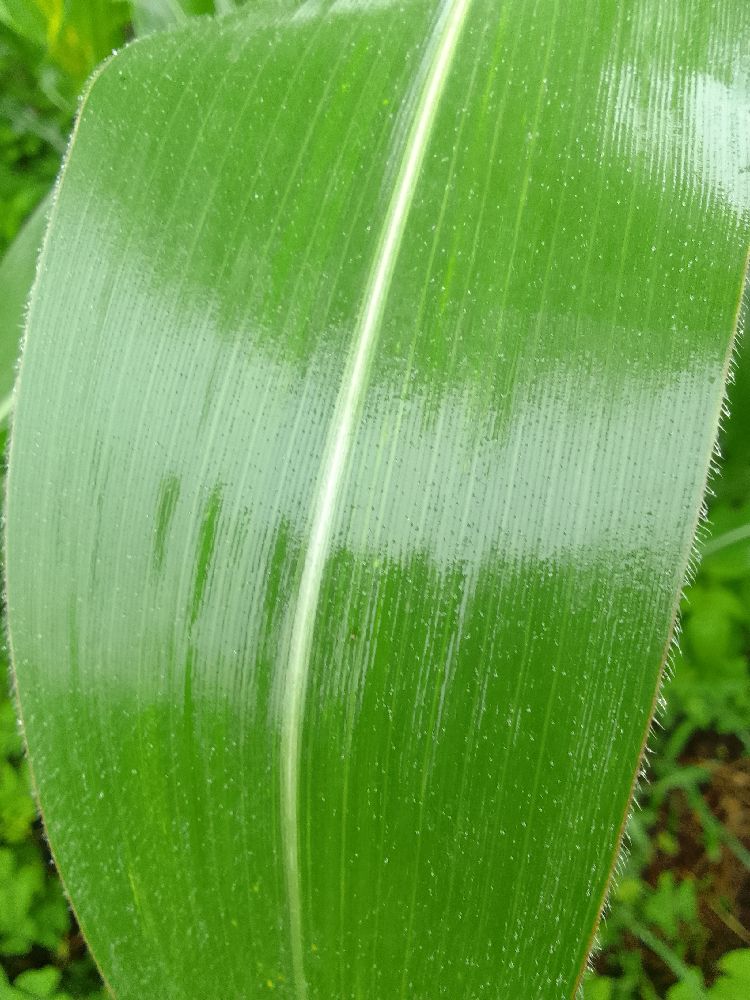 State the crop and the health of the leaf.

maize, healthy
